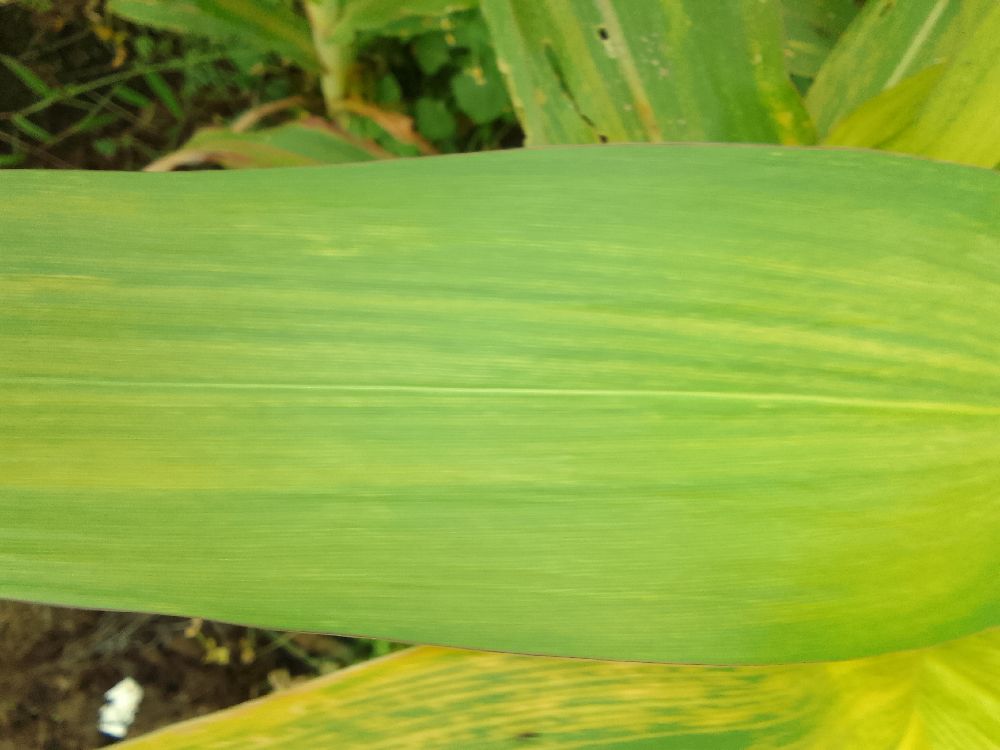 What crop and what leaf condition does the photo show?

maize, maize lethal necrosis
